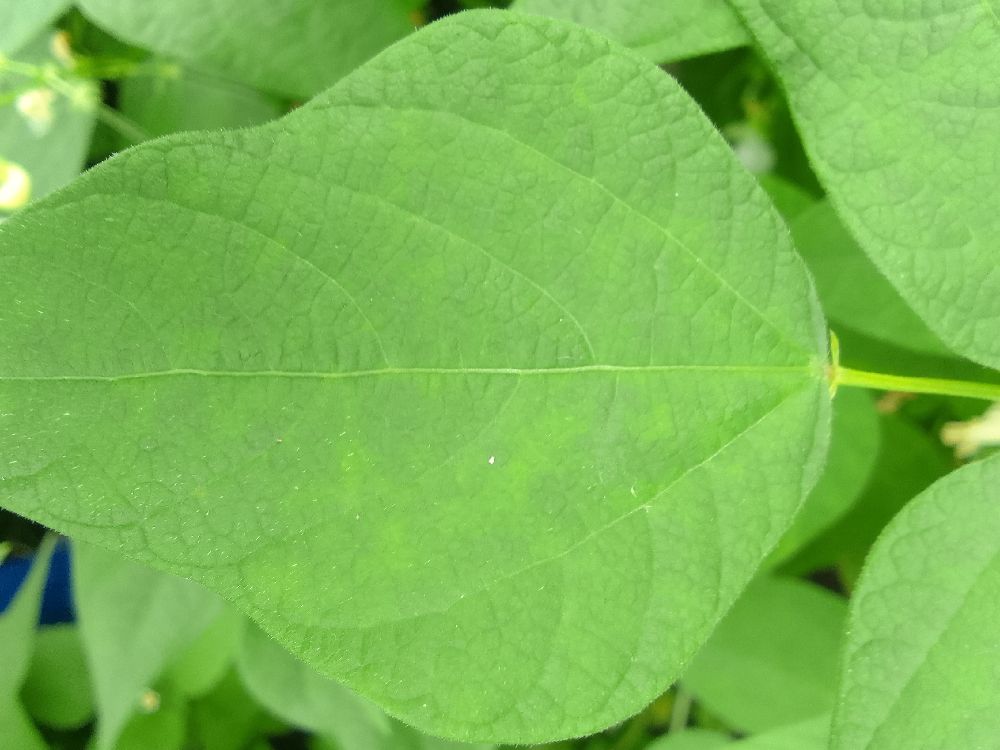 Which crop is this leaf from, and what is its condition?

common bean, healthy
